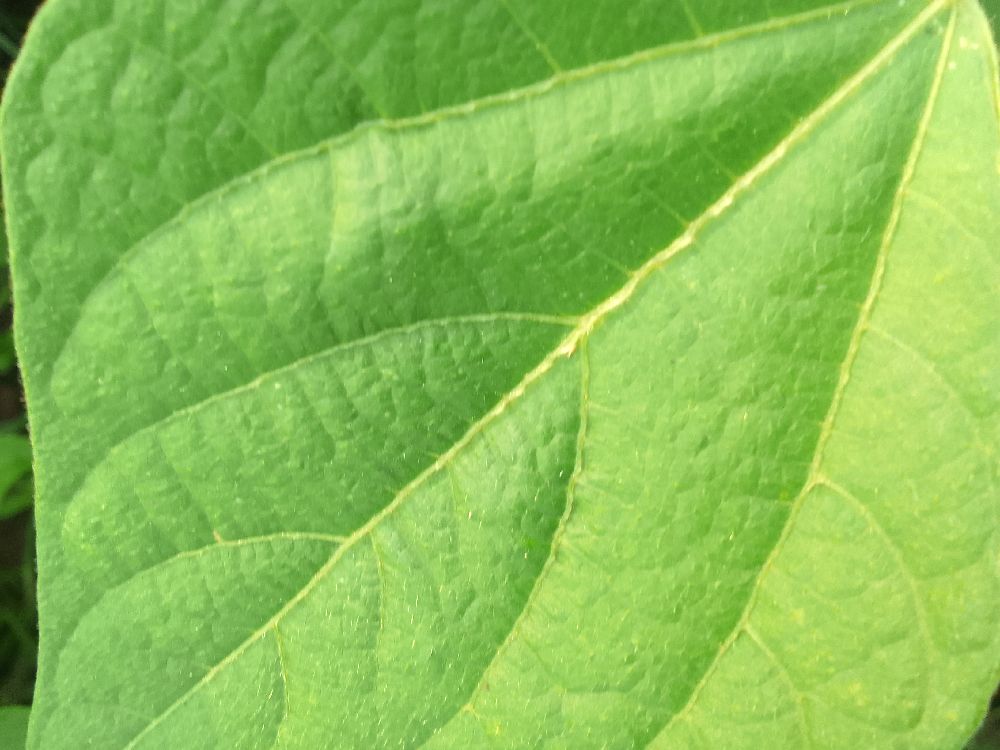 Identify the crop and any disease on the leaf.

common bean, healthy
